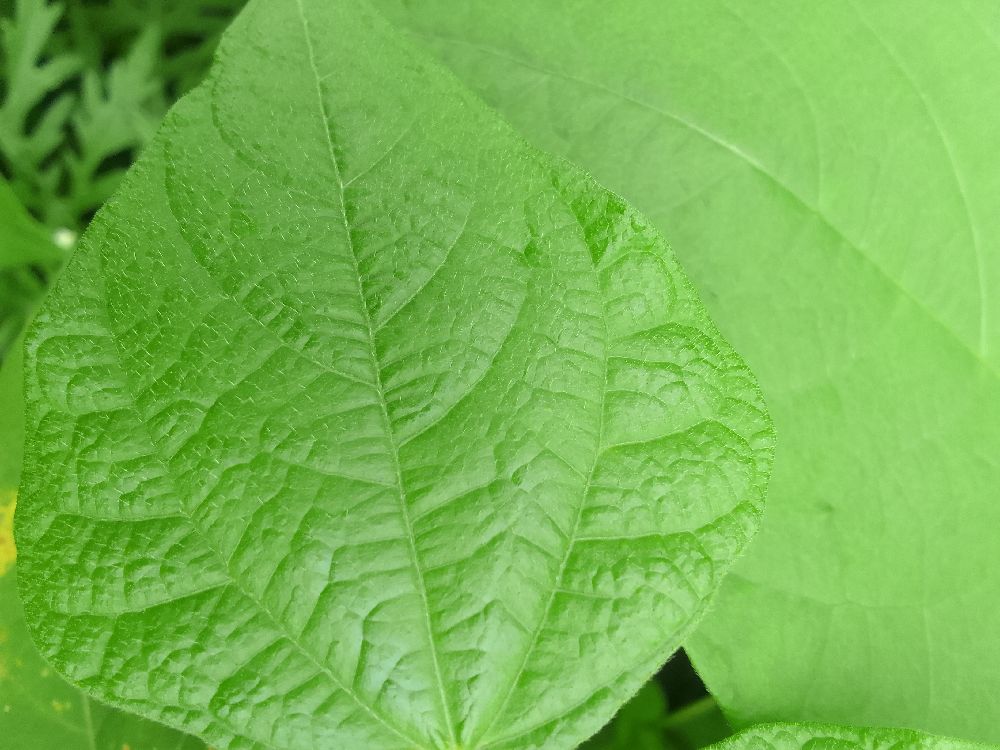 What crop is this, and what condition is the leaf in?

common bean, healthy
